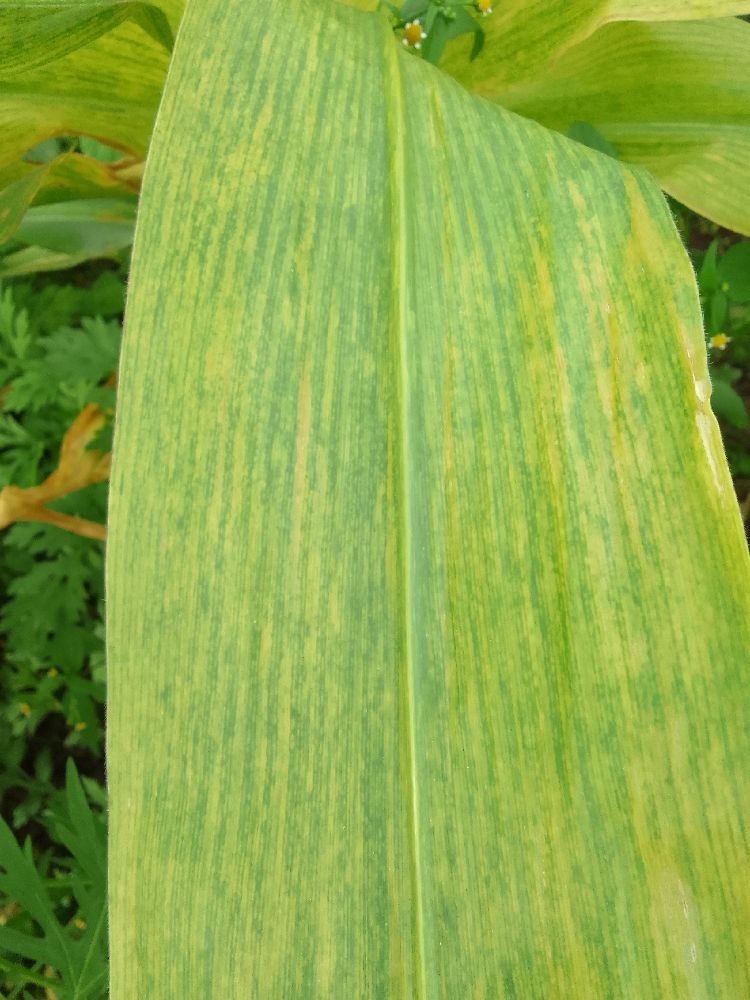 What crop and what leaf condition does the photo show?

maize, maize lethal necrosis
